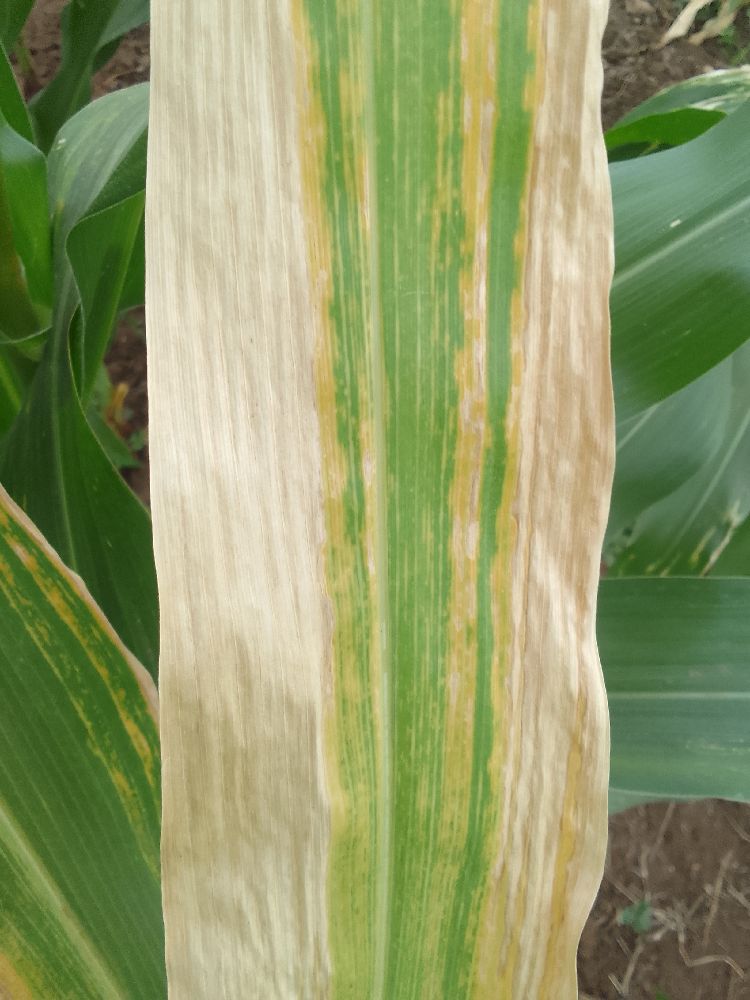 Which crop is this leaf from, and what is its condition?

maize, maize lethal necrosis
